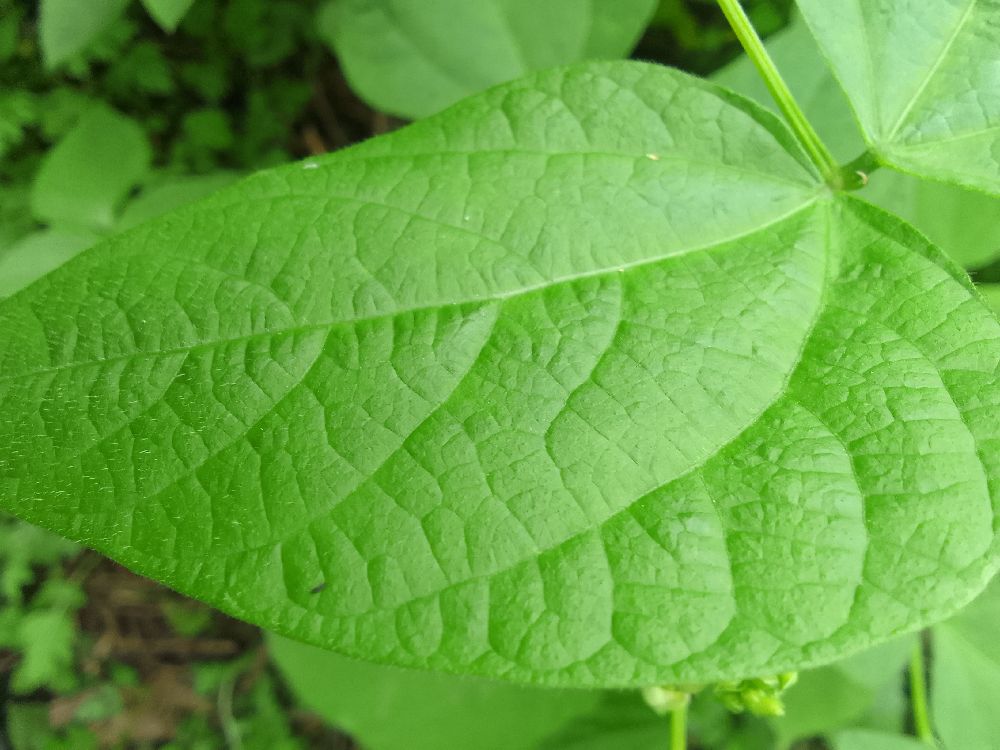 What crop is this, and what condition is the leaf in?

common bean, healthy
